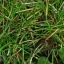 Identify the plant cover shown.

grass
